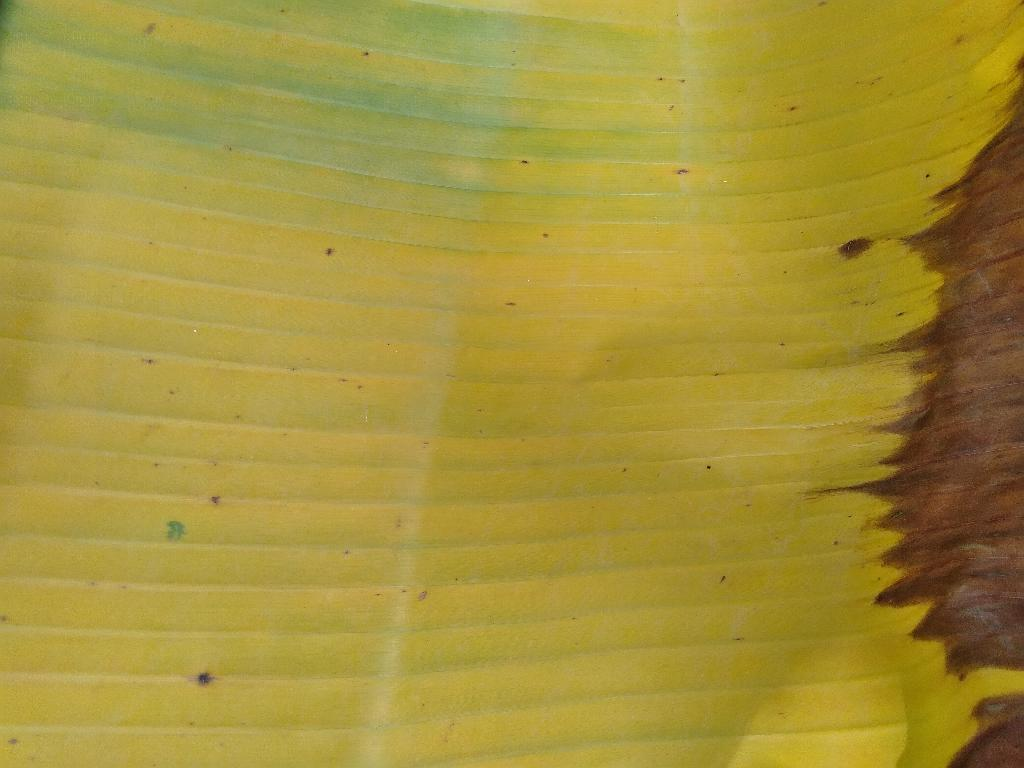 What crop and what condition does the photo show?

banana, fusarium wilt race 1
